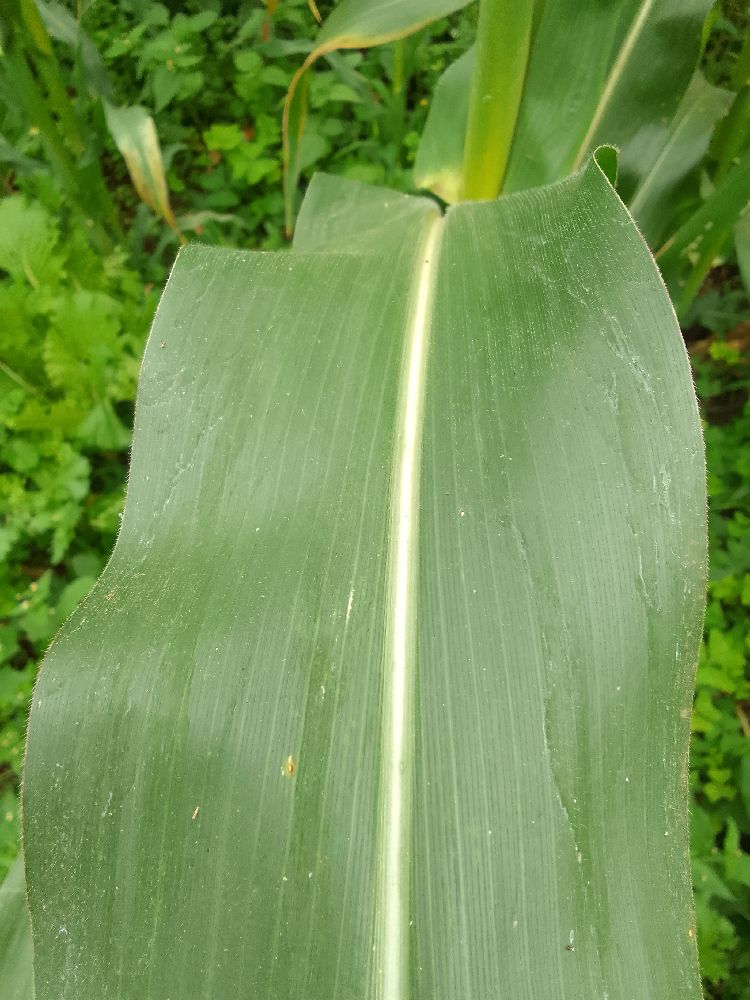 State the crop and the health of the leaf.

maize, healthy
